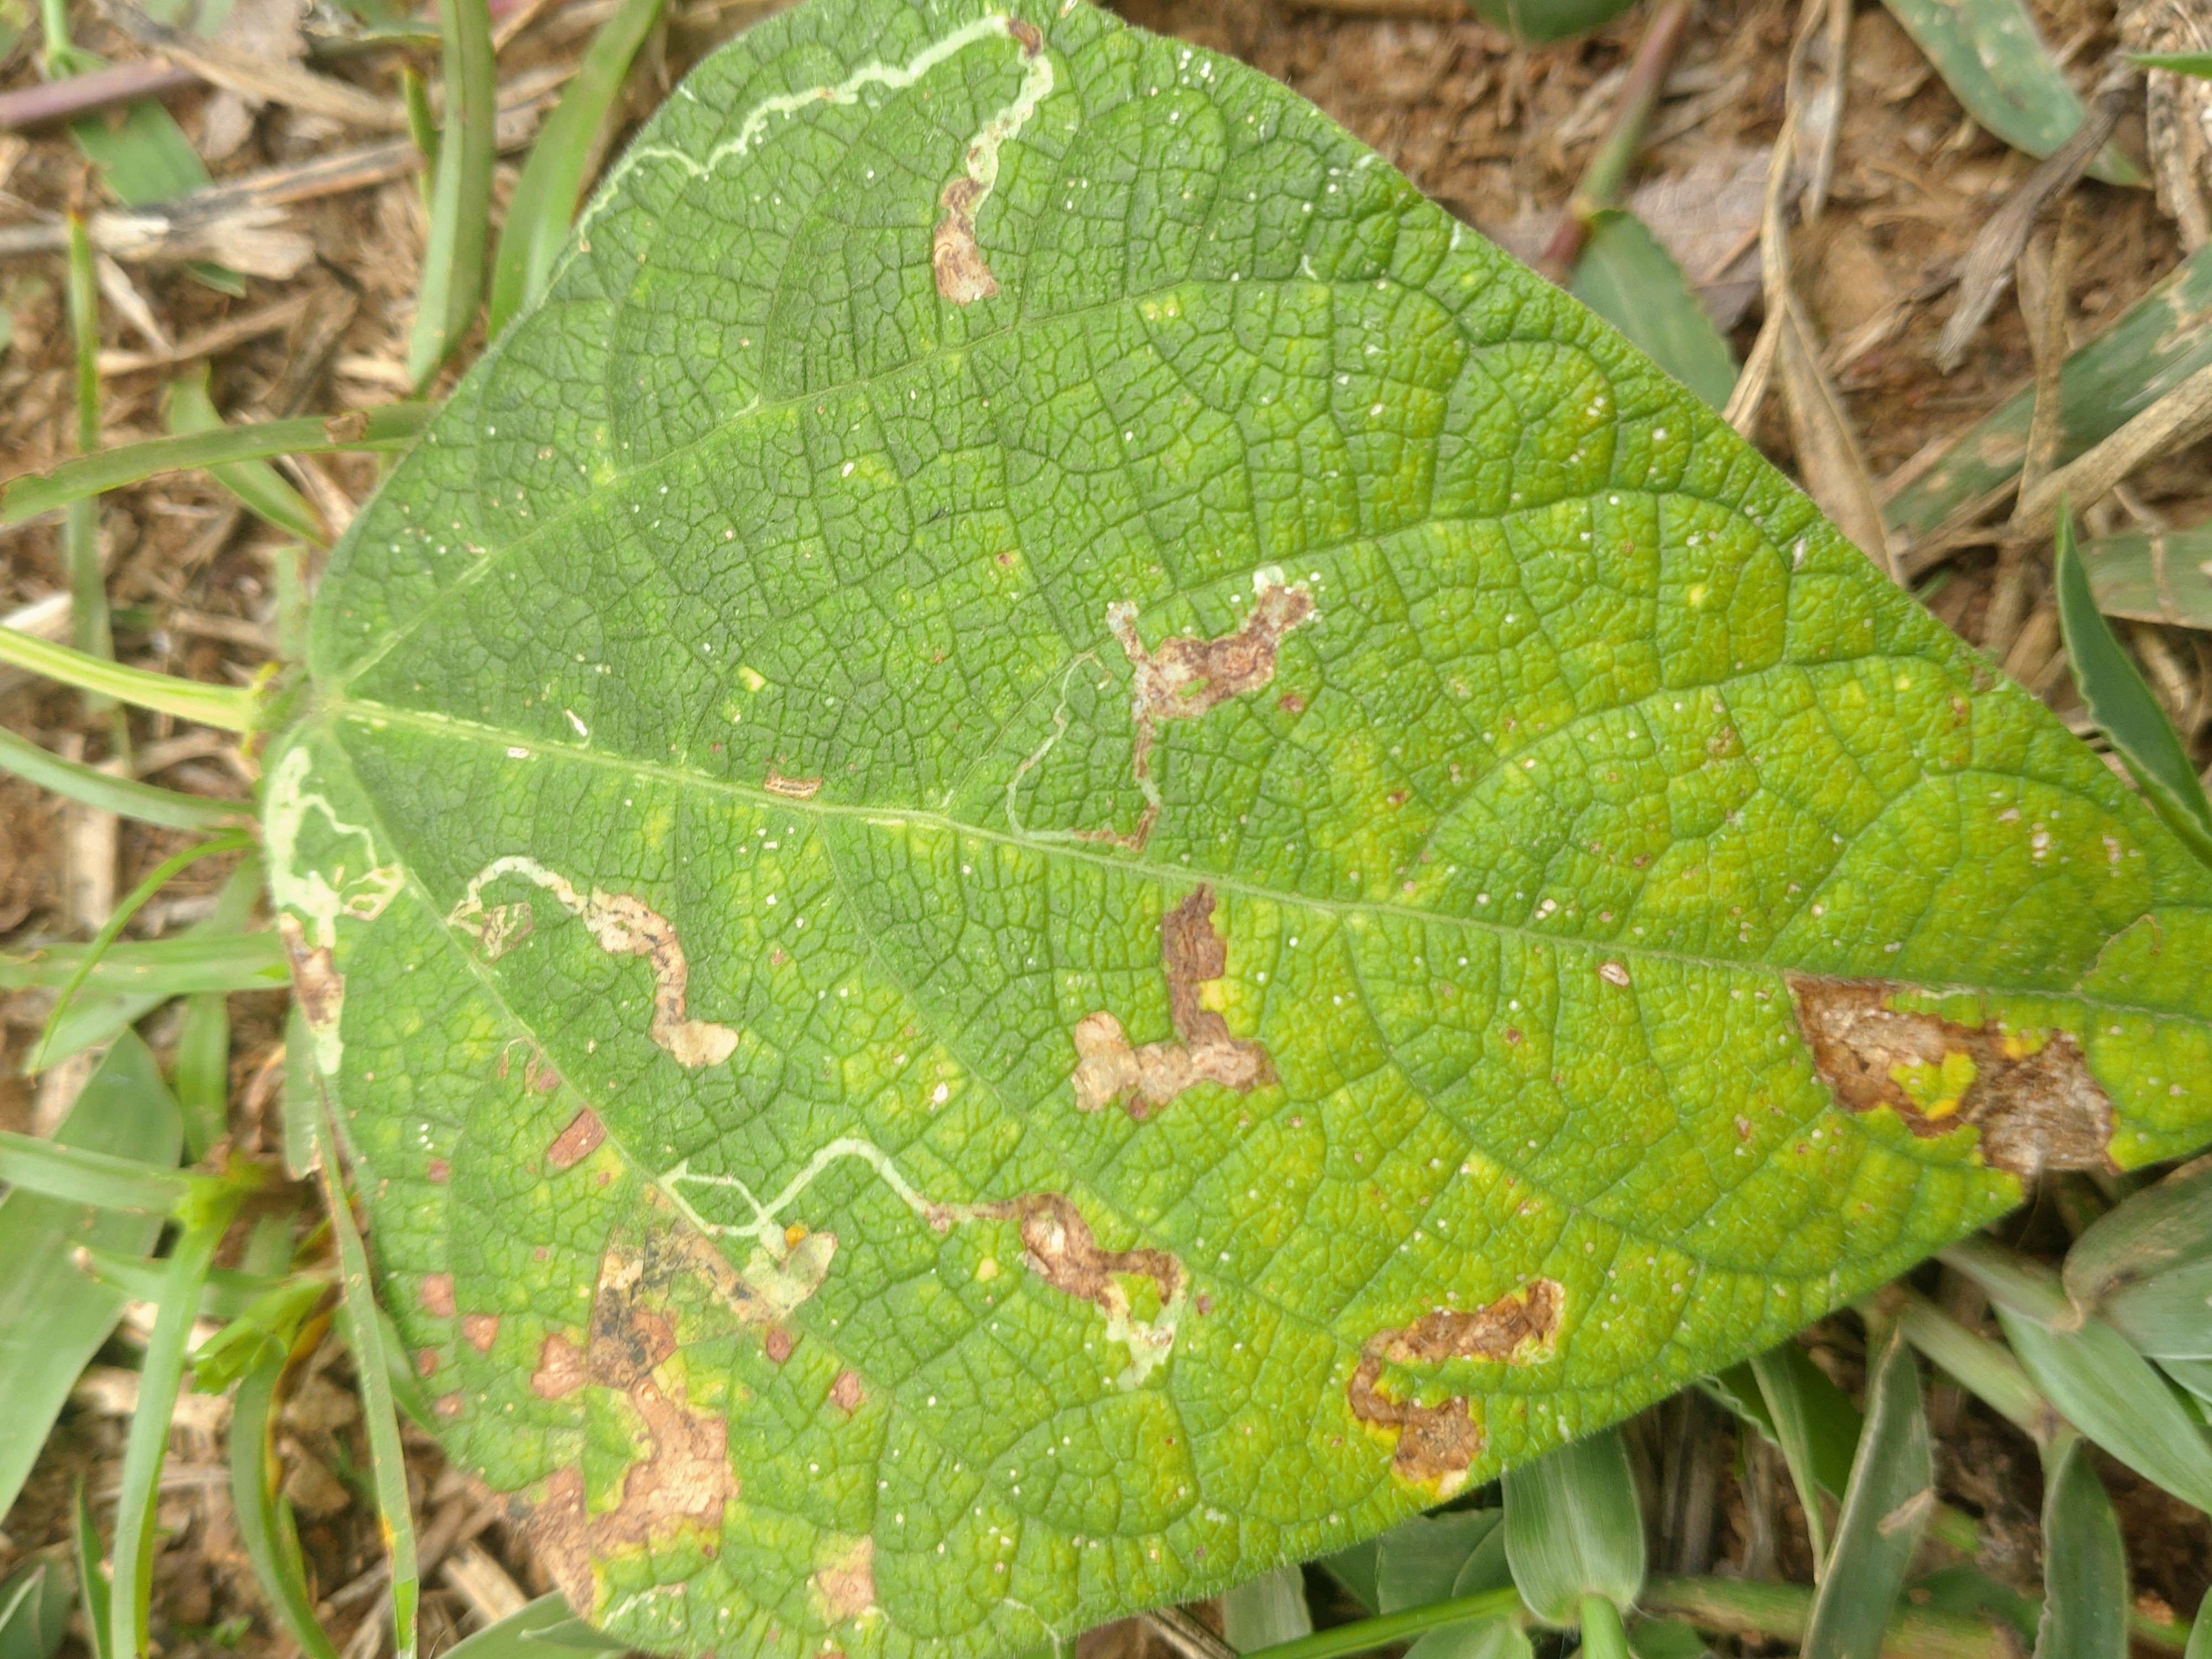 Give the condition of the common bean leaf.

rust
